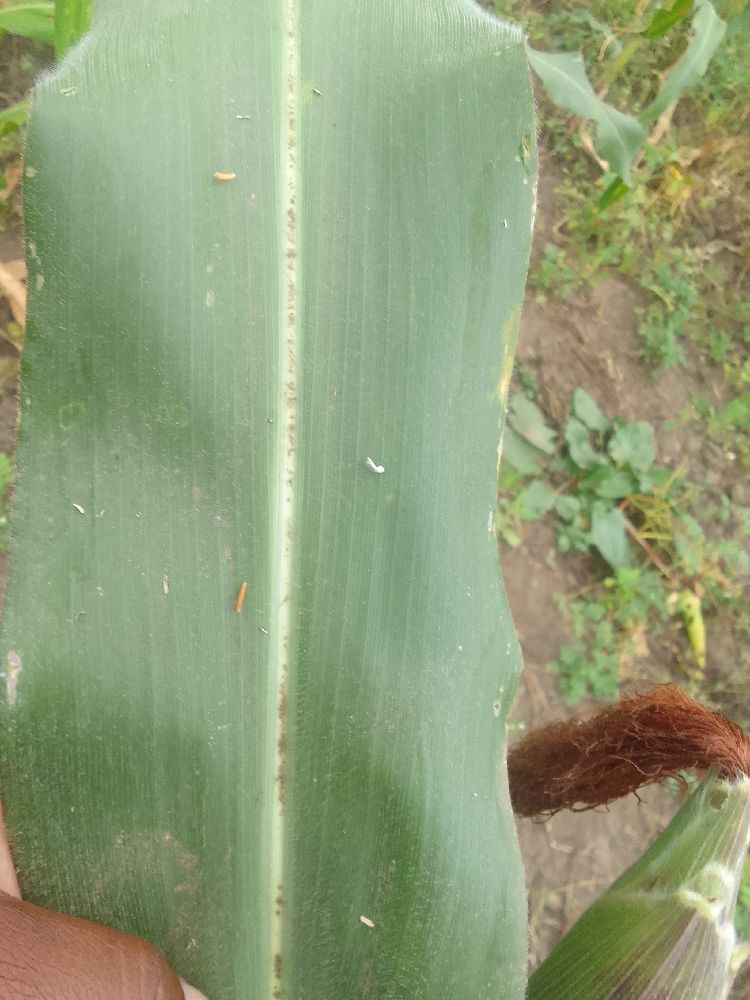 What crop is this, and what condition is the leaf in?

maize, healthy
